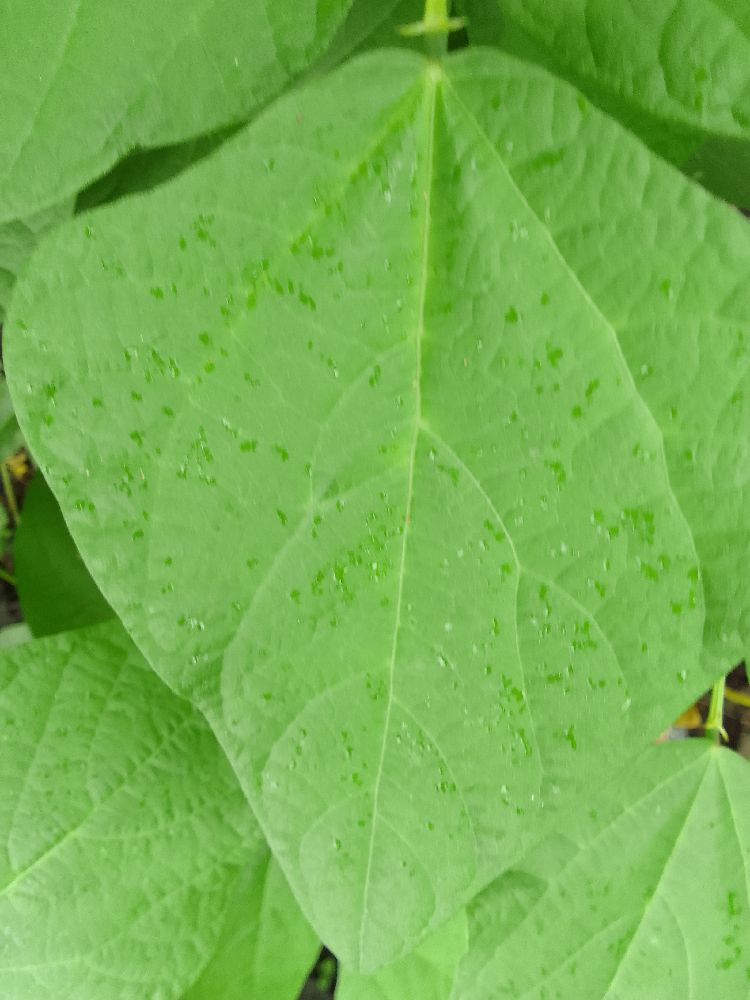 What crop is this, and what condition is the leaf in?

common bean, healthy
